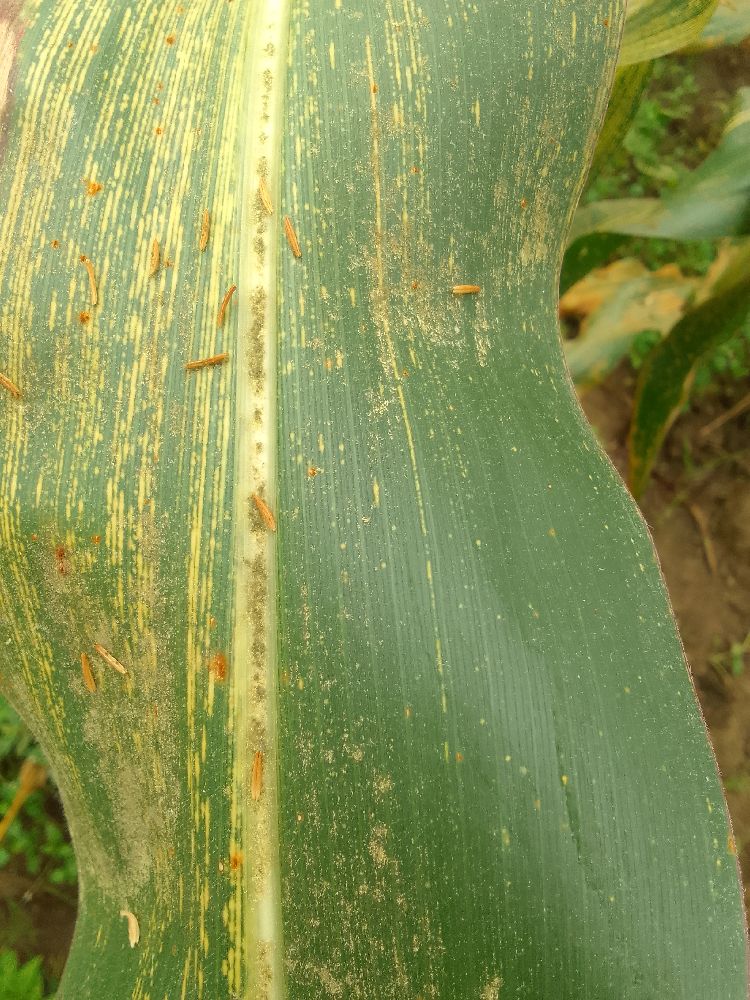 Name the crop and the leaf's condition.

maize, maize streak virus
